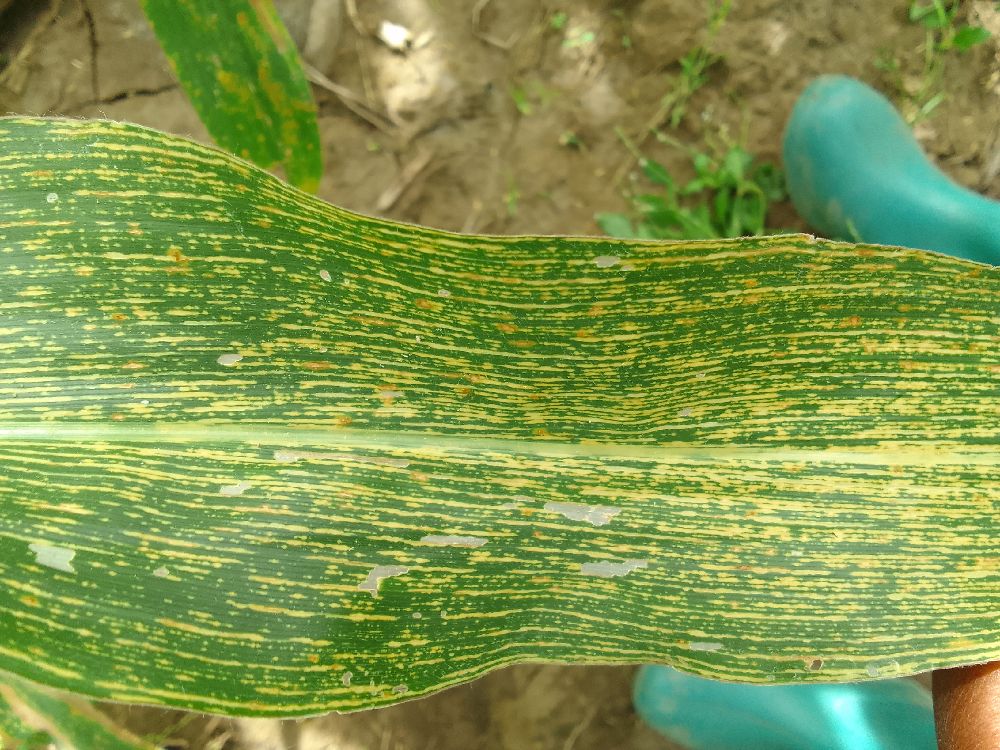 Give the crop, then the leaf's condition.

maize, maize streak virus
